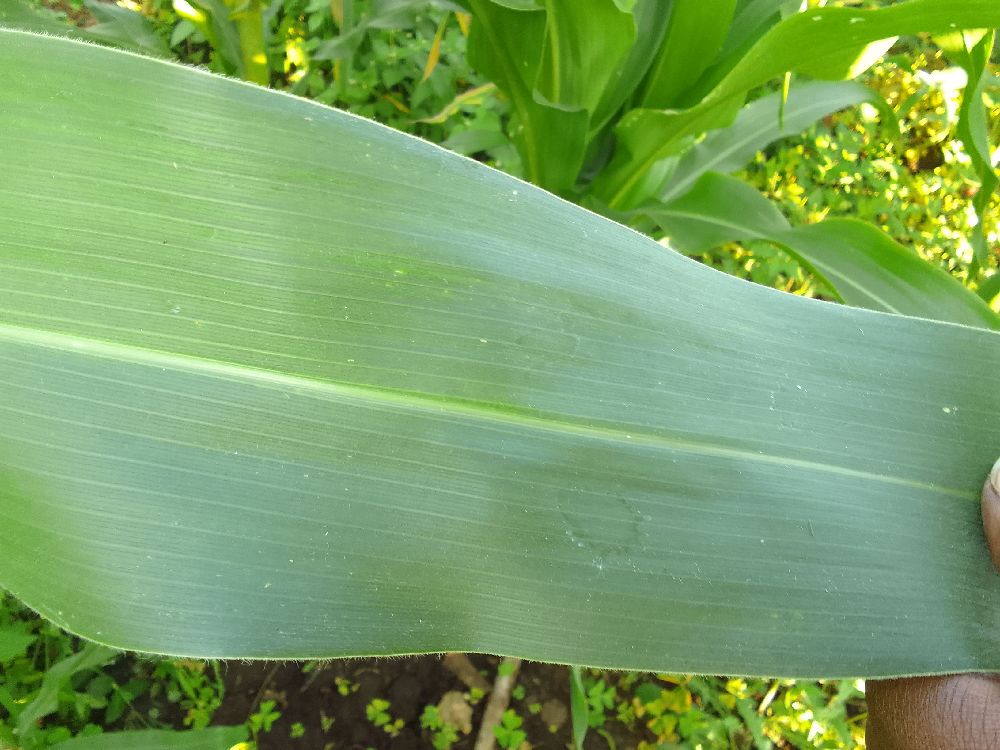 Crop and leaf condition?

maize, healthy
